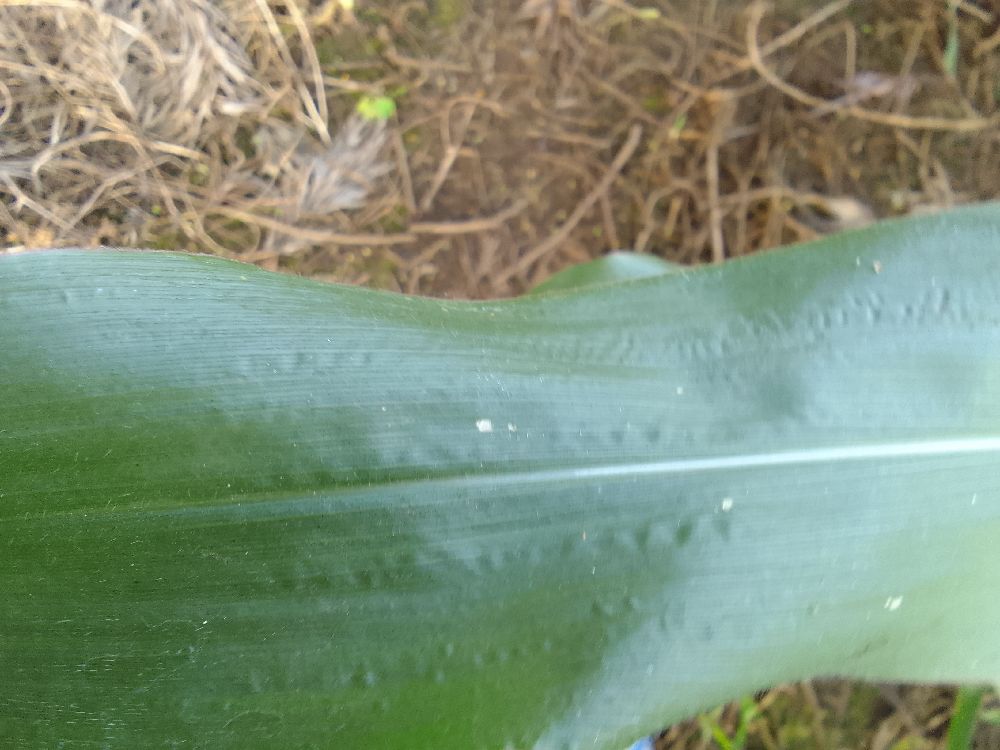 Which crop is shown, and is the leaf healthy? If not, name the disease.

maize, healthy
